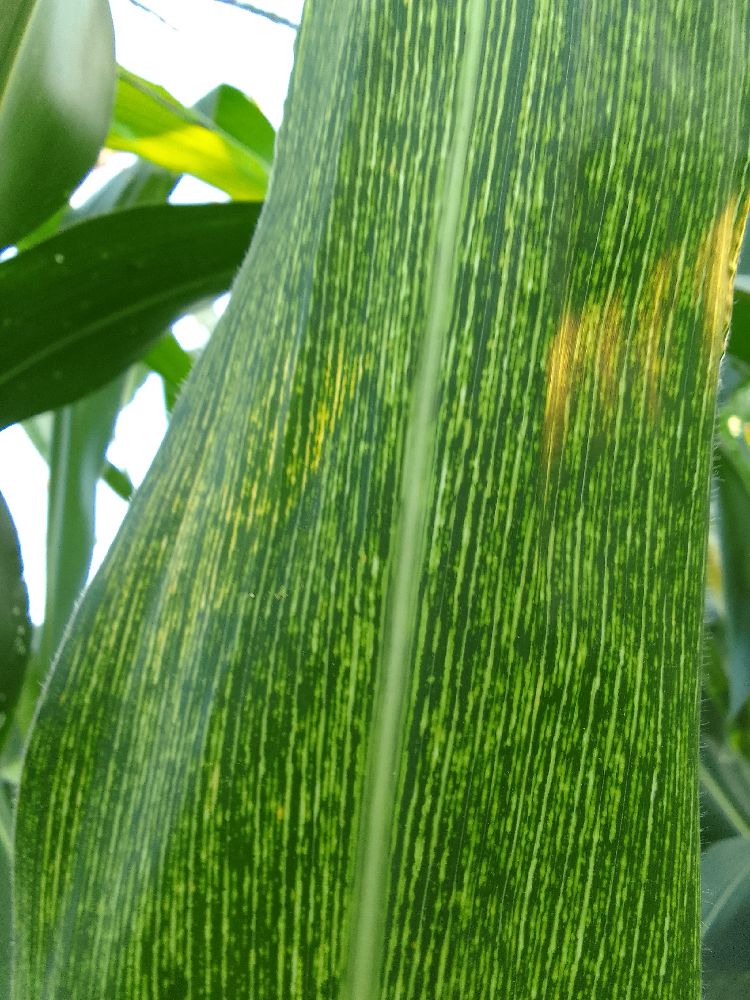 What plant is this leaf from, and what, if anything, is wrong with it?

maize, maize streak virus
